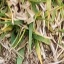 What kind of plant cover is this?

grass
